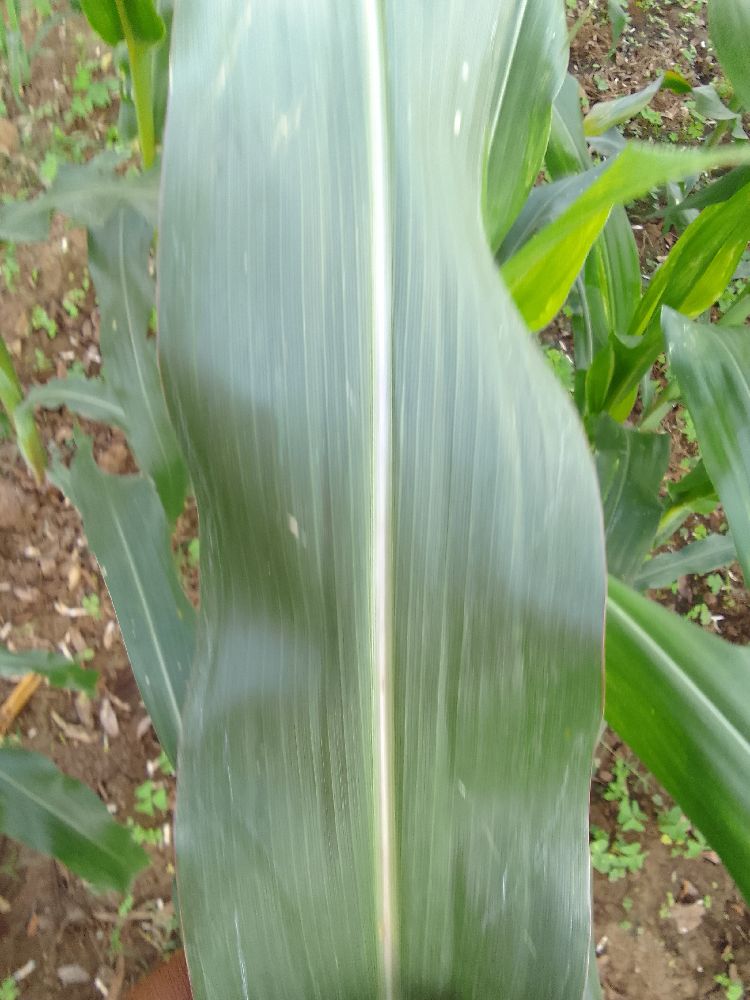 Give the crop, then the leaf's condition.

maize, healthy
